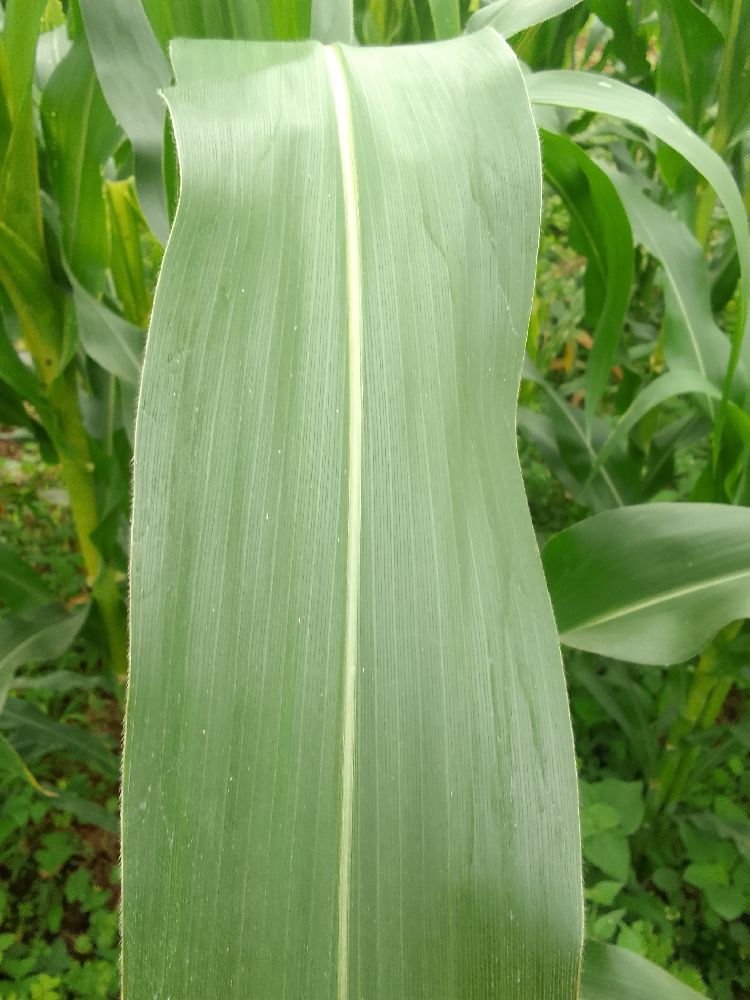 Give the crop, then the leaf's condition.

maize, healthy
